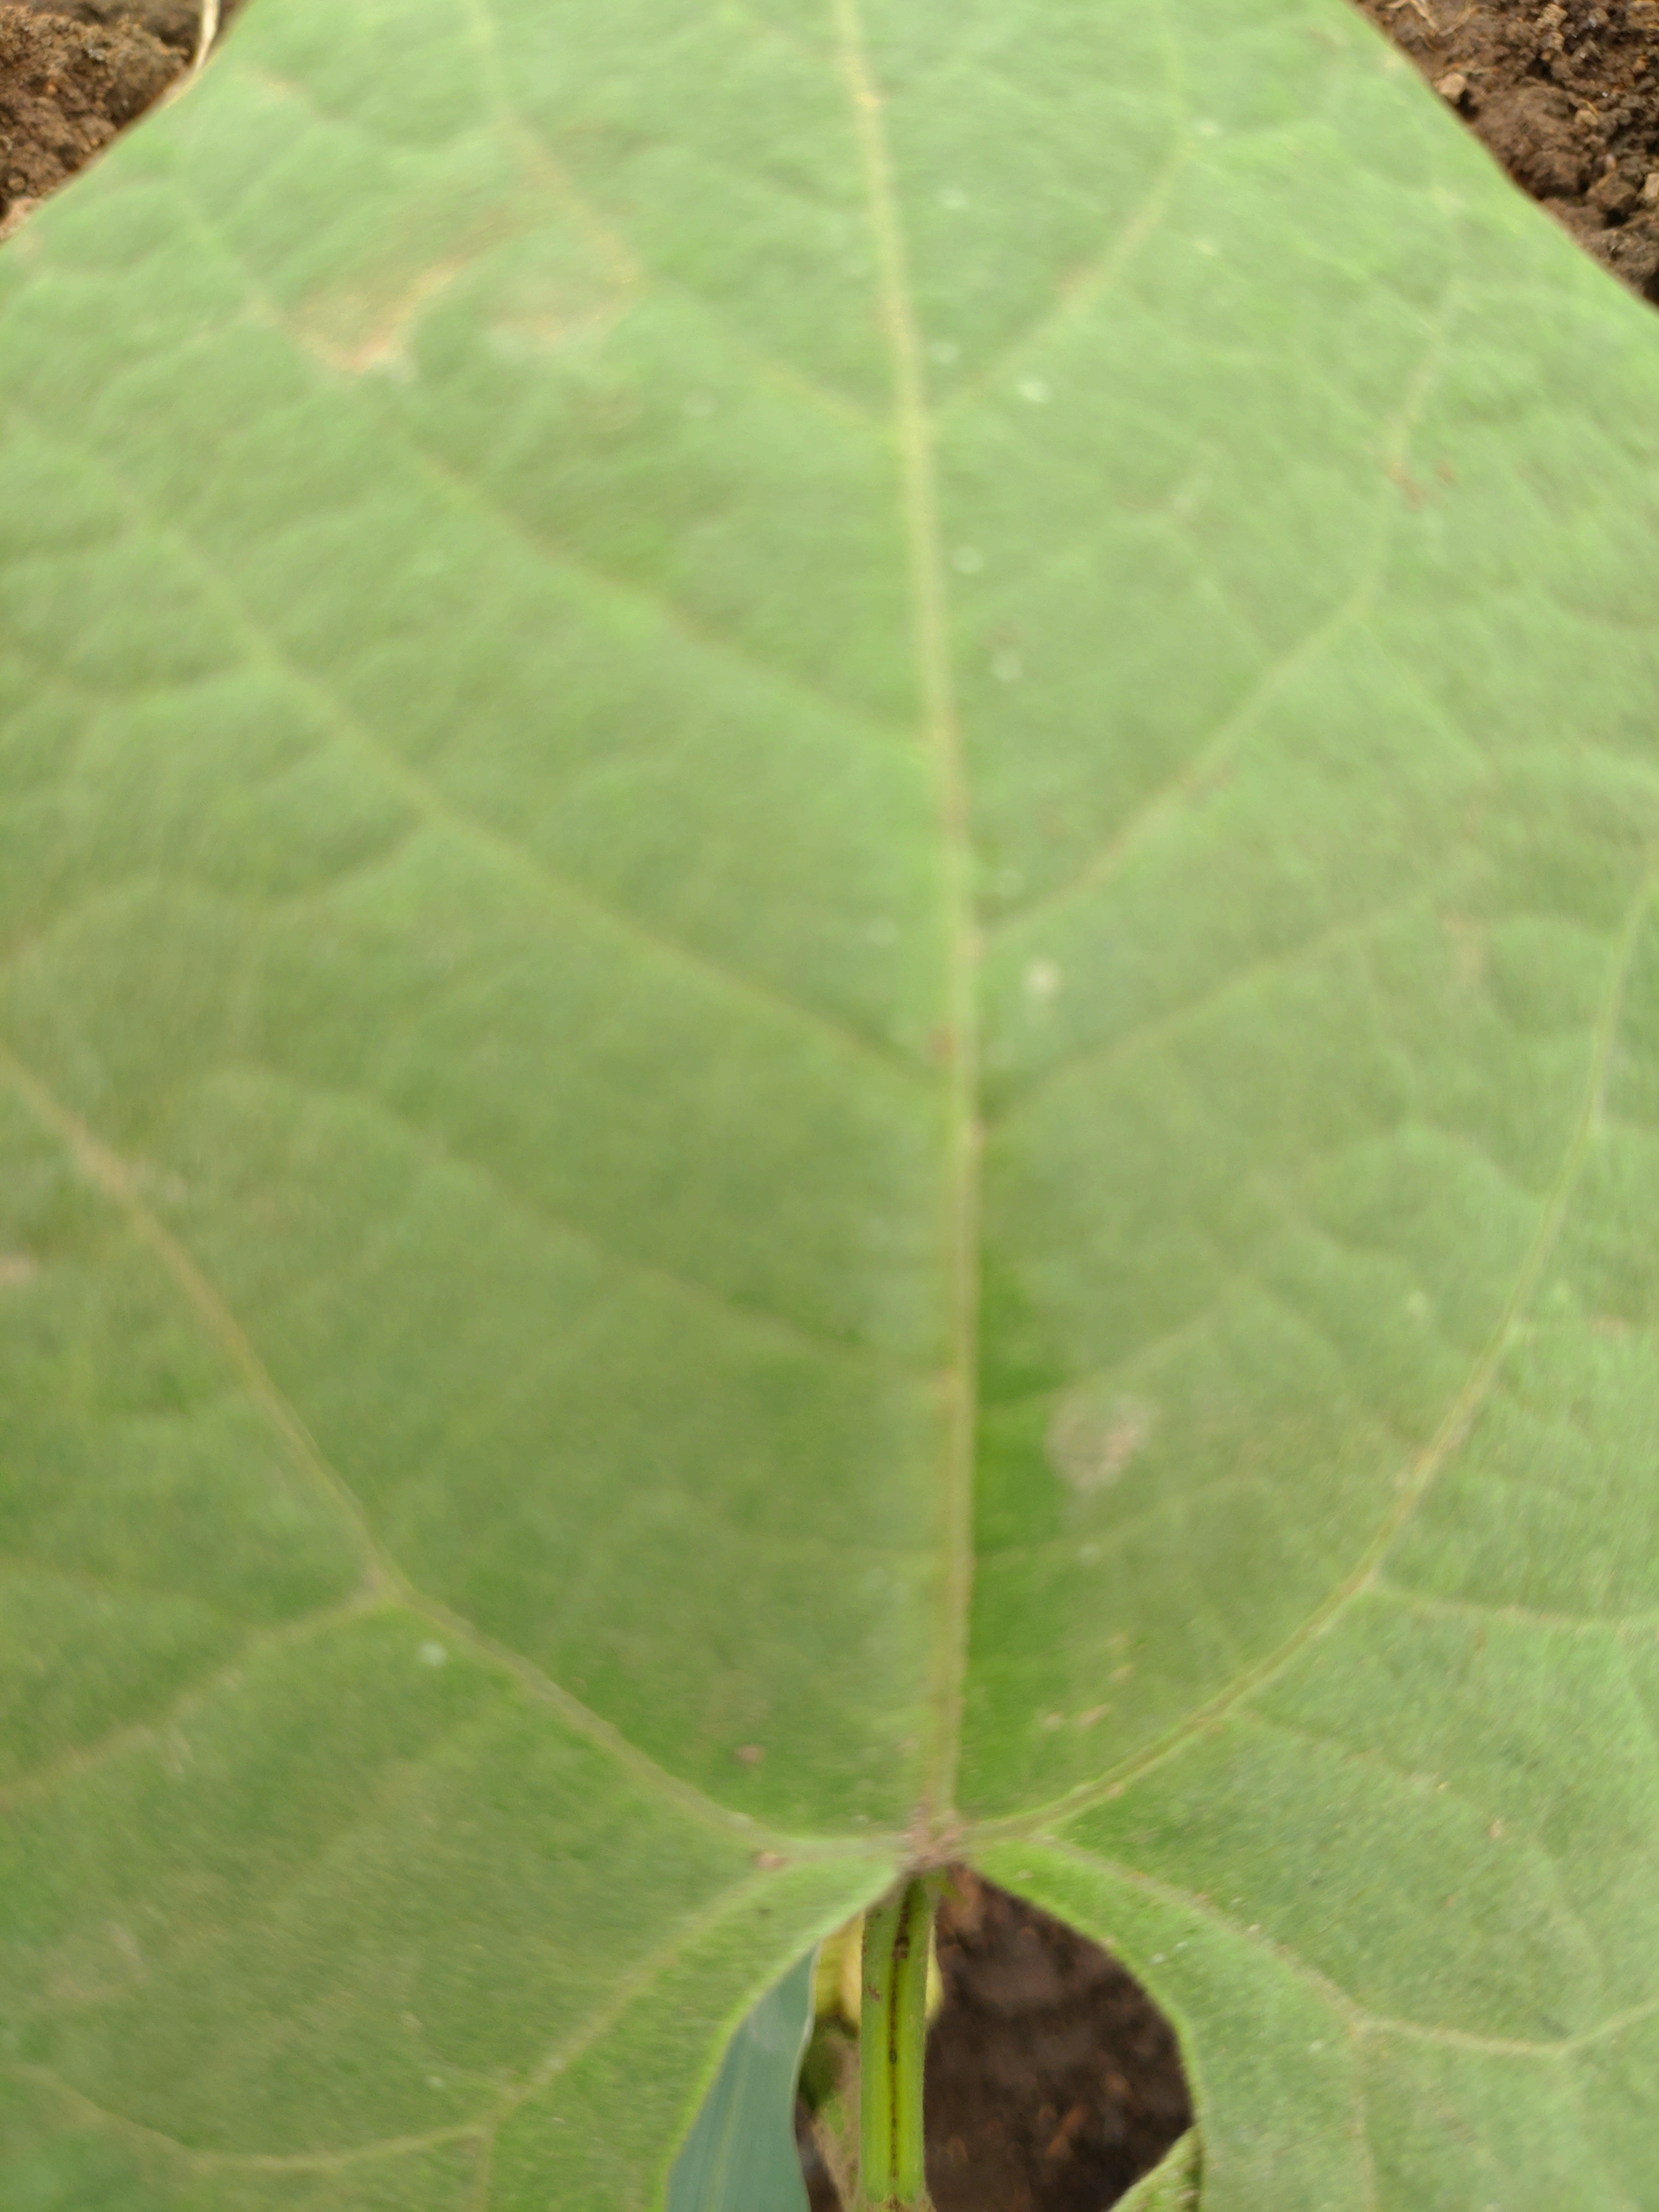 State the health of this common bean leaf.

healthy
